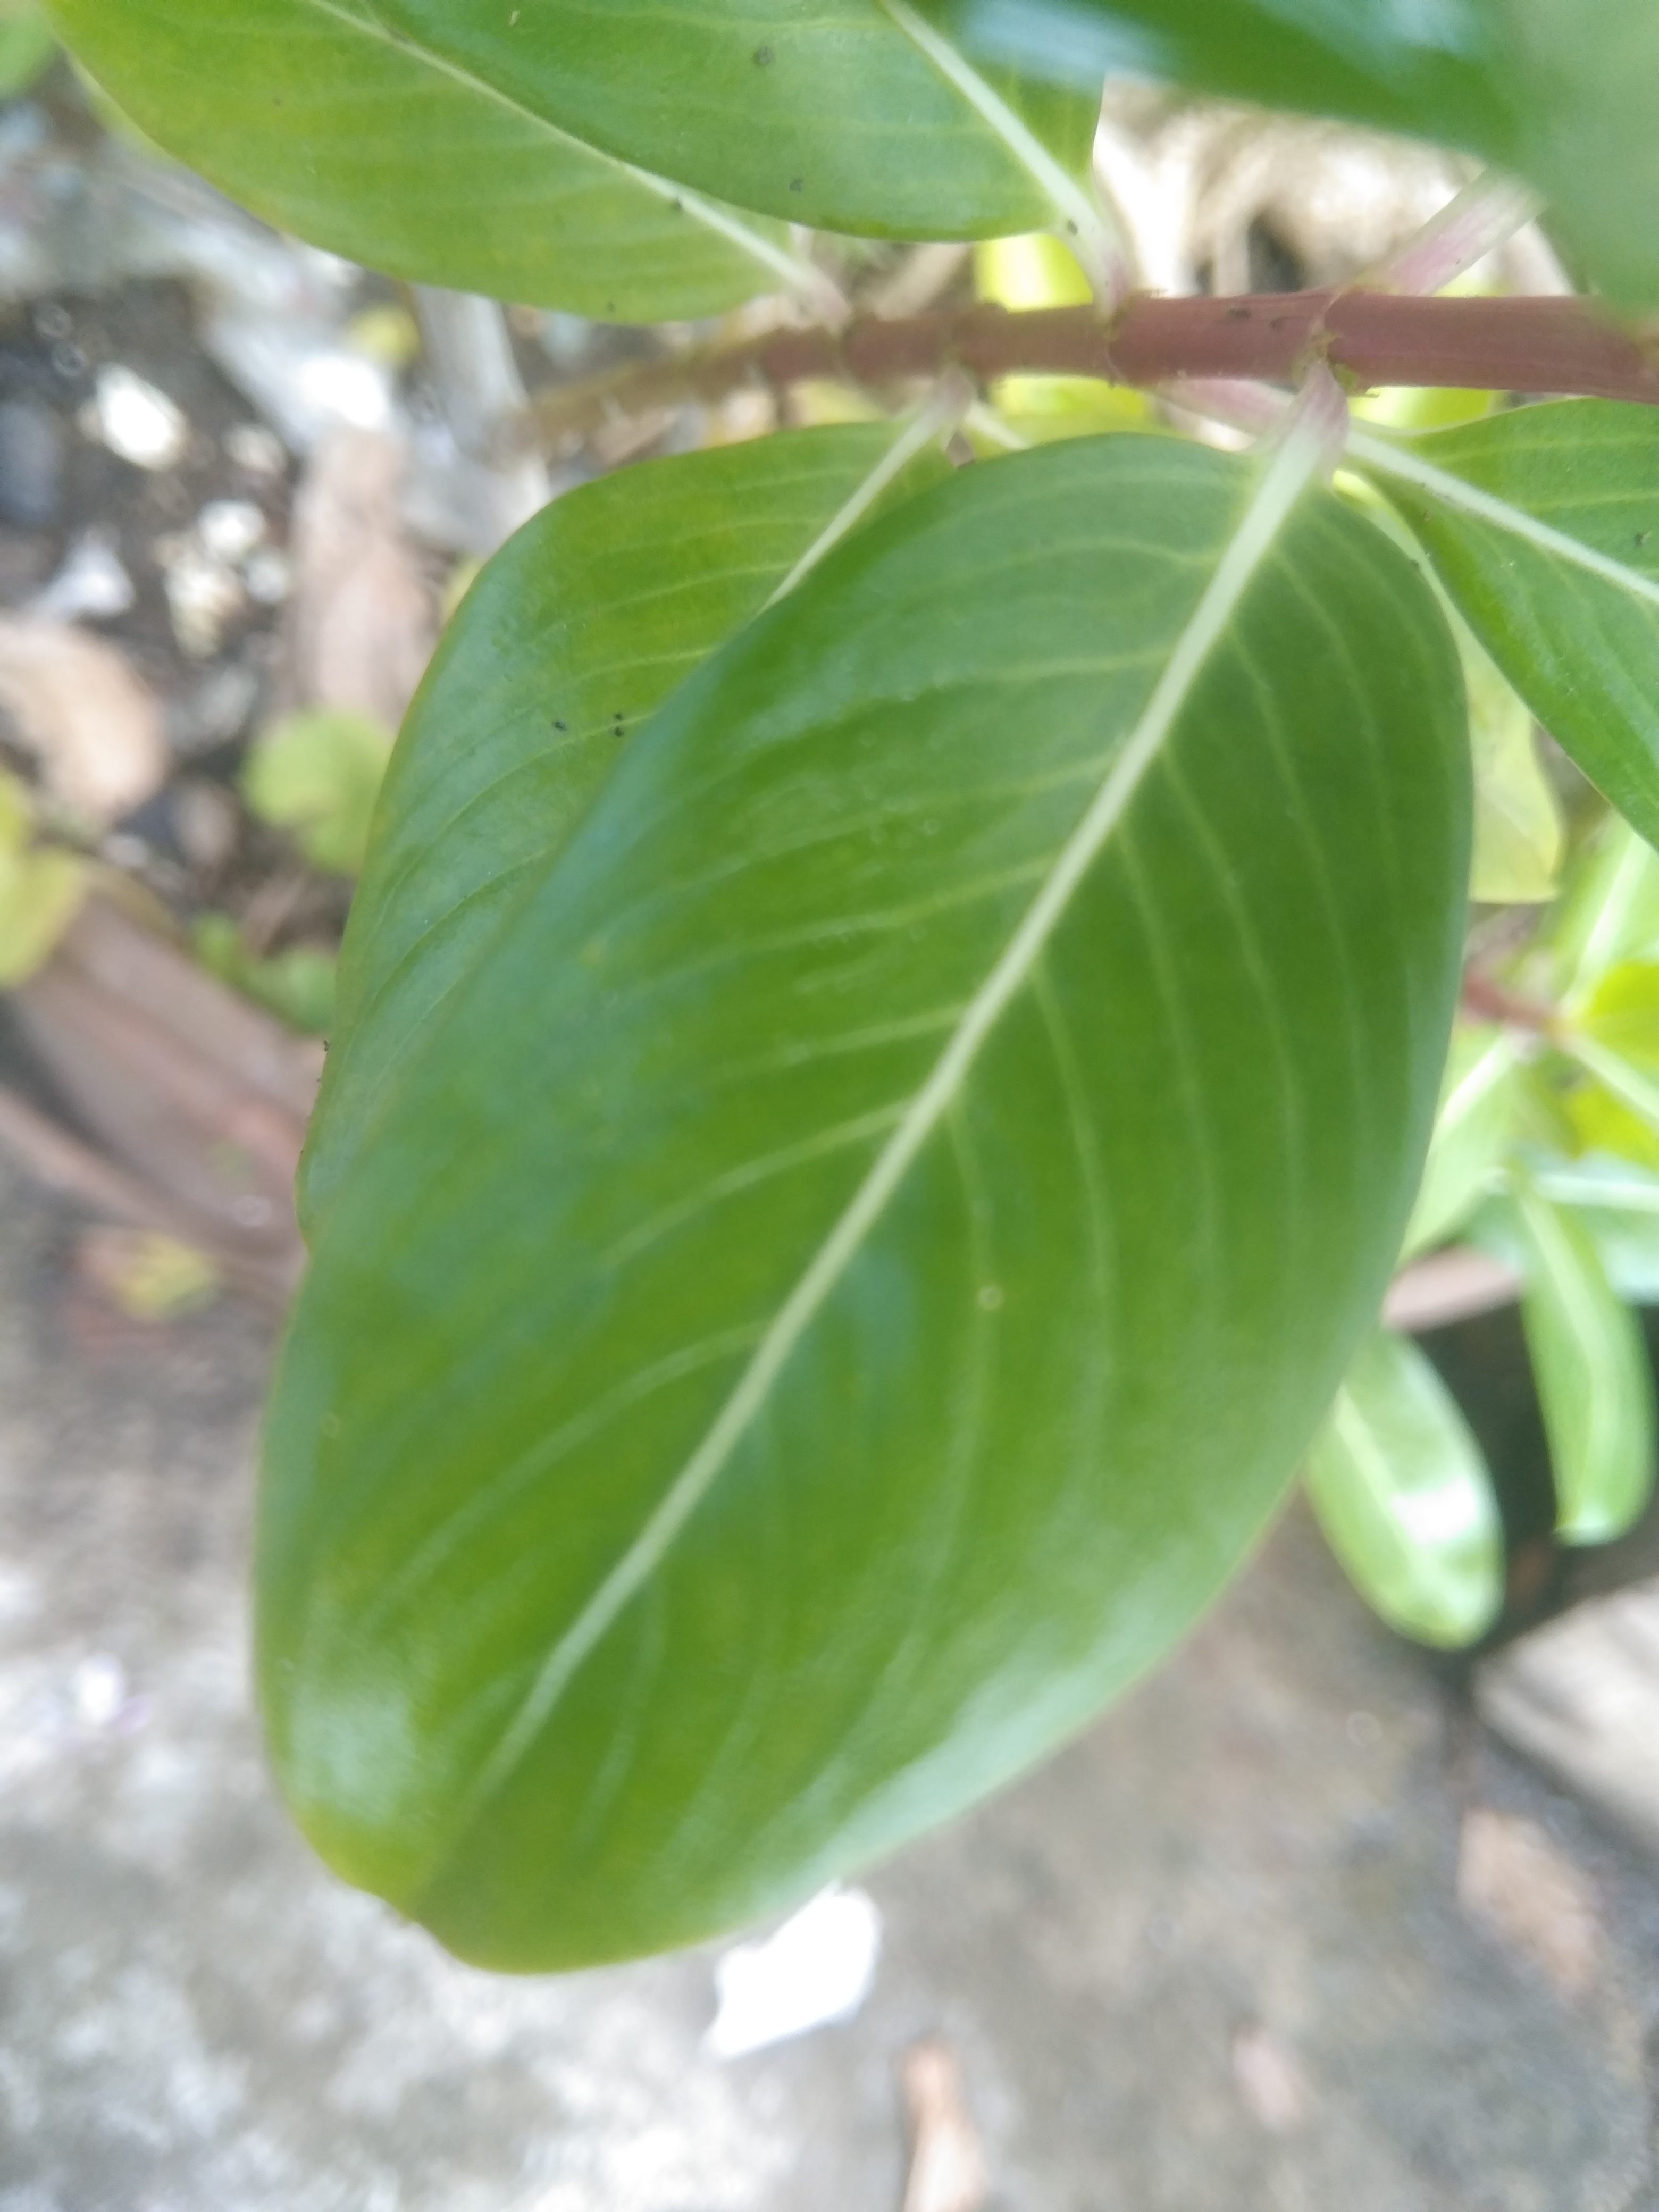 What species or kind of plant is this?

rose periwinkle
